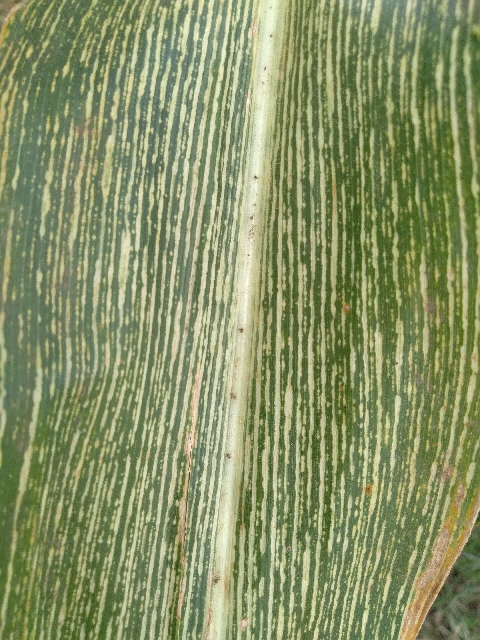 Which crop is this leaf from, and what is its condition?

maize, maize streak virus
